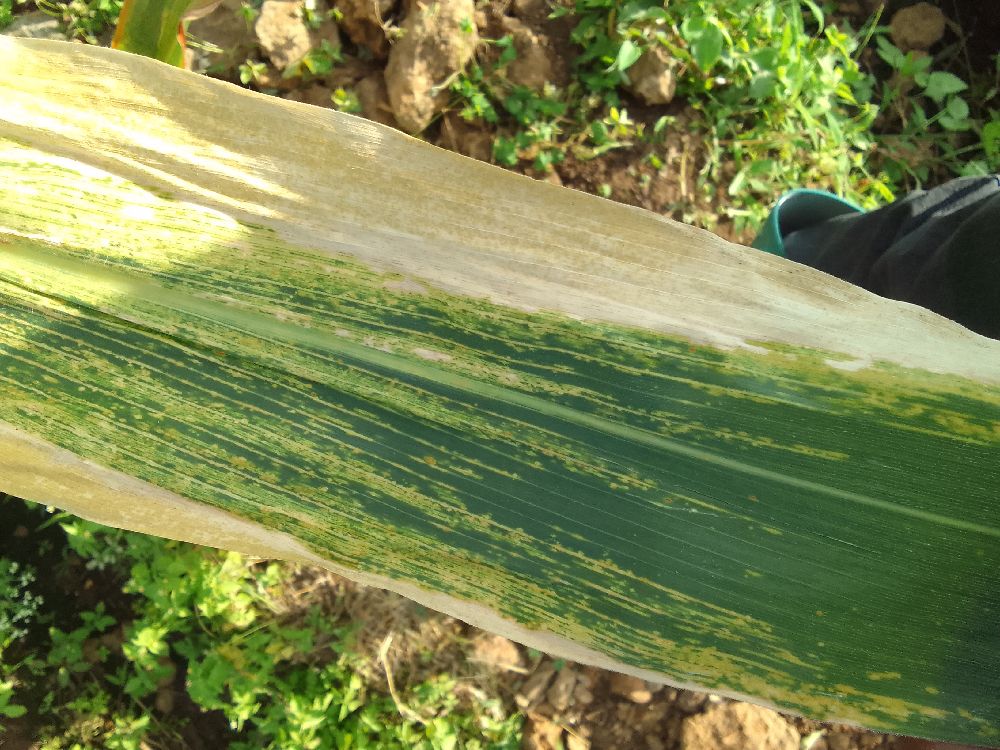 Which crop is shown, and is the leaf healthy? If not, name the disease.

maize, maize lethal necrosis
